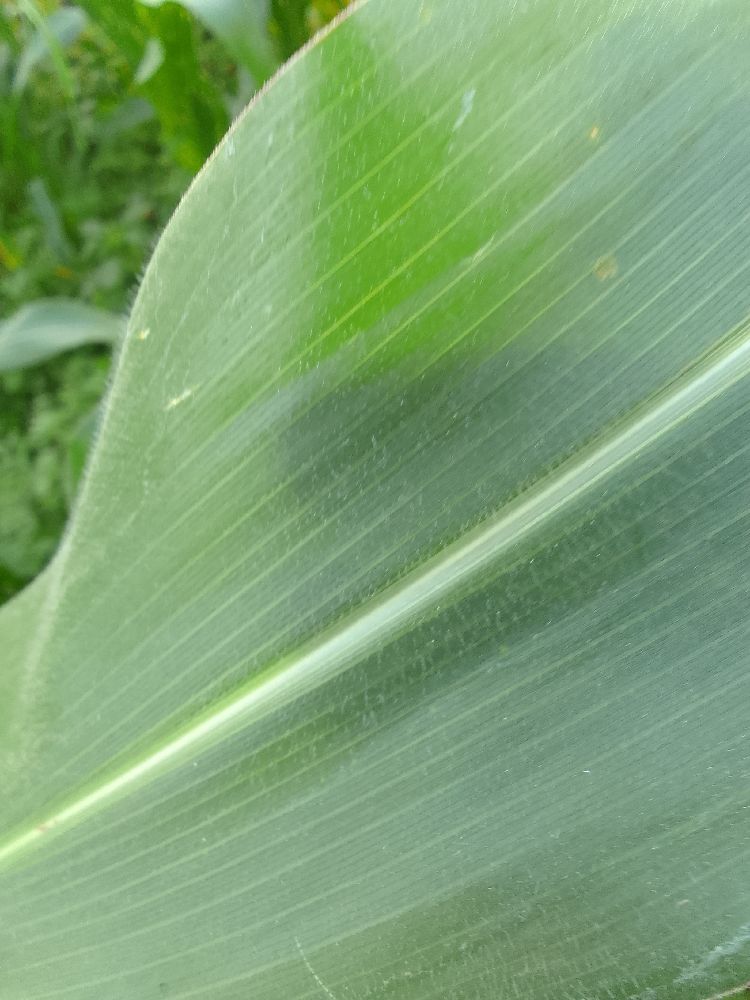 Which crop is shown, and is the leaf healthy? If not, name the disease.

maize, healthy
